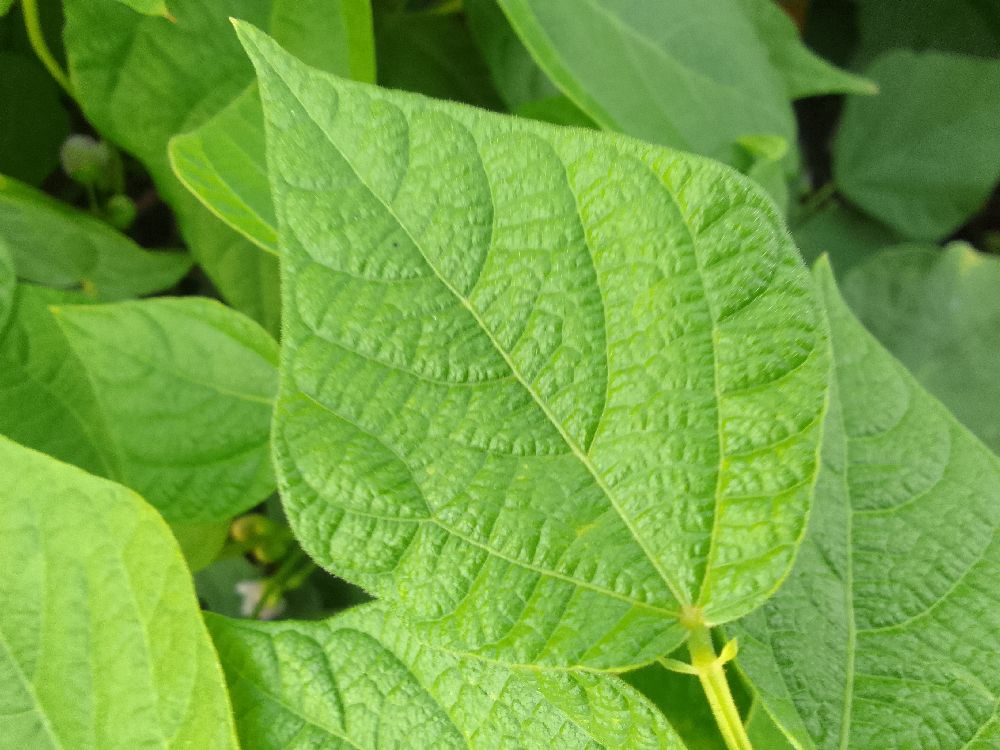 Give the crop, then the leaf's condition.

common bean, healthy
